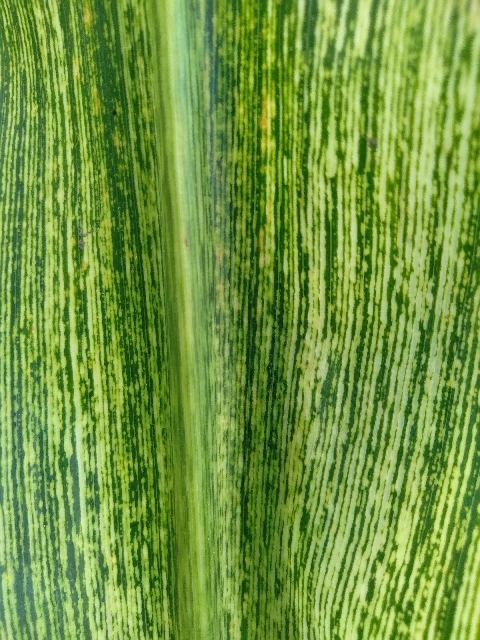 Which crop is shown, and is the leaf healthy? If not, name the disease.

maize, maize streak virus
